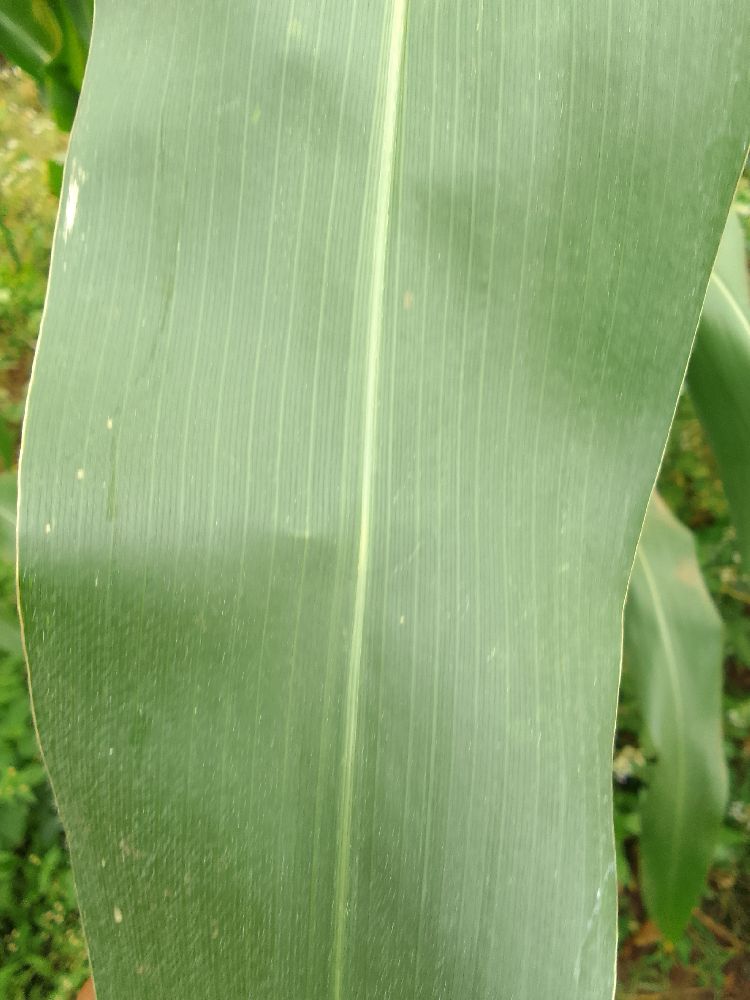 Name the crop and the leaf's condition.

maize, healthy
